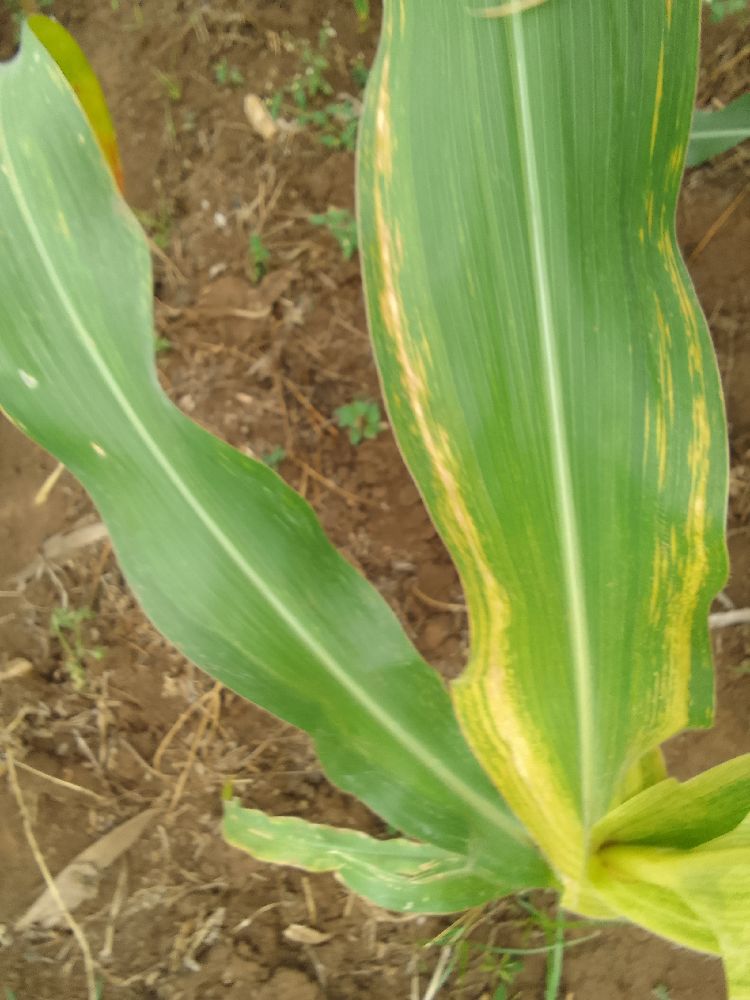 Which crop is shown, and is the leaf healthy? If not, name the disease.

maize, maize lethal necrosis
